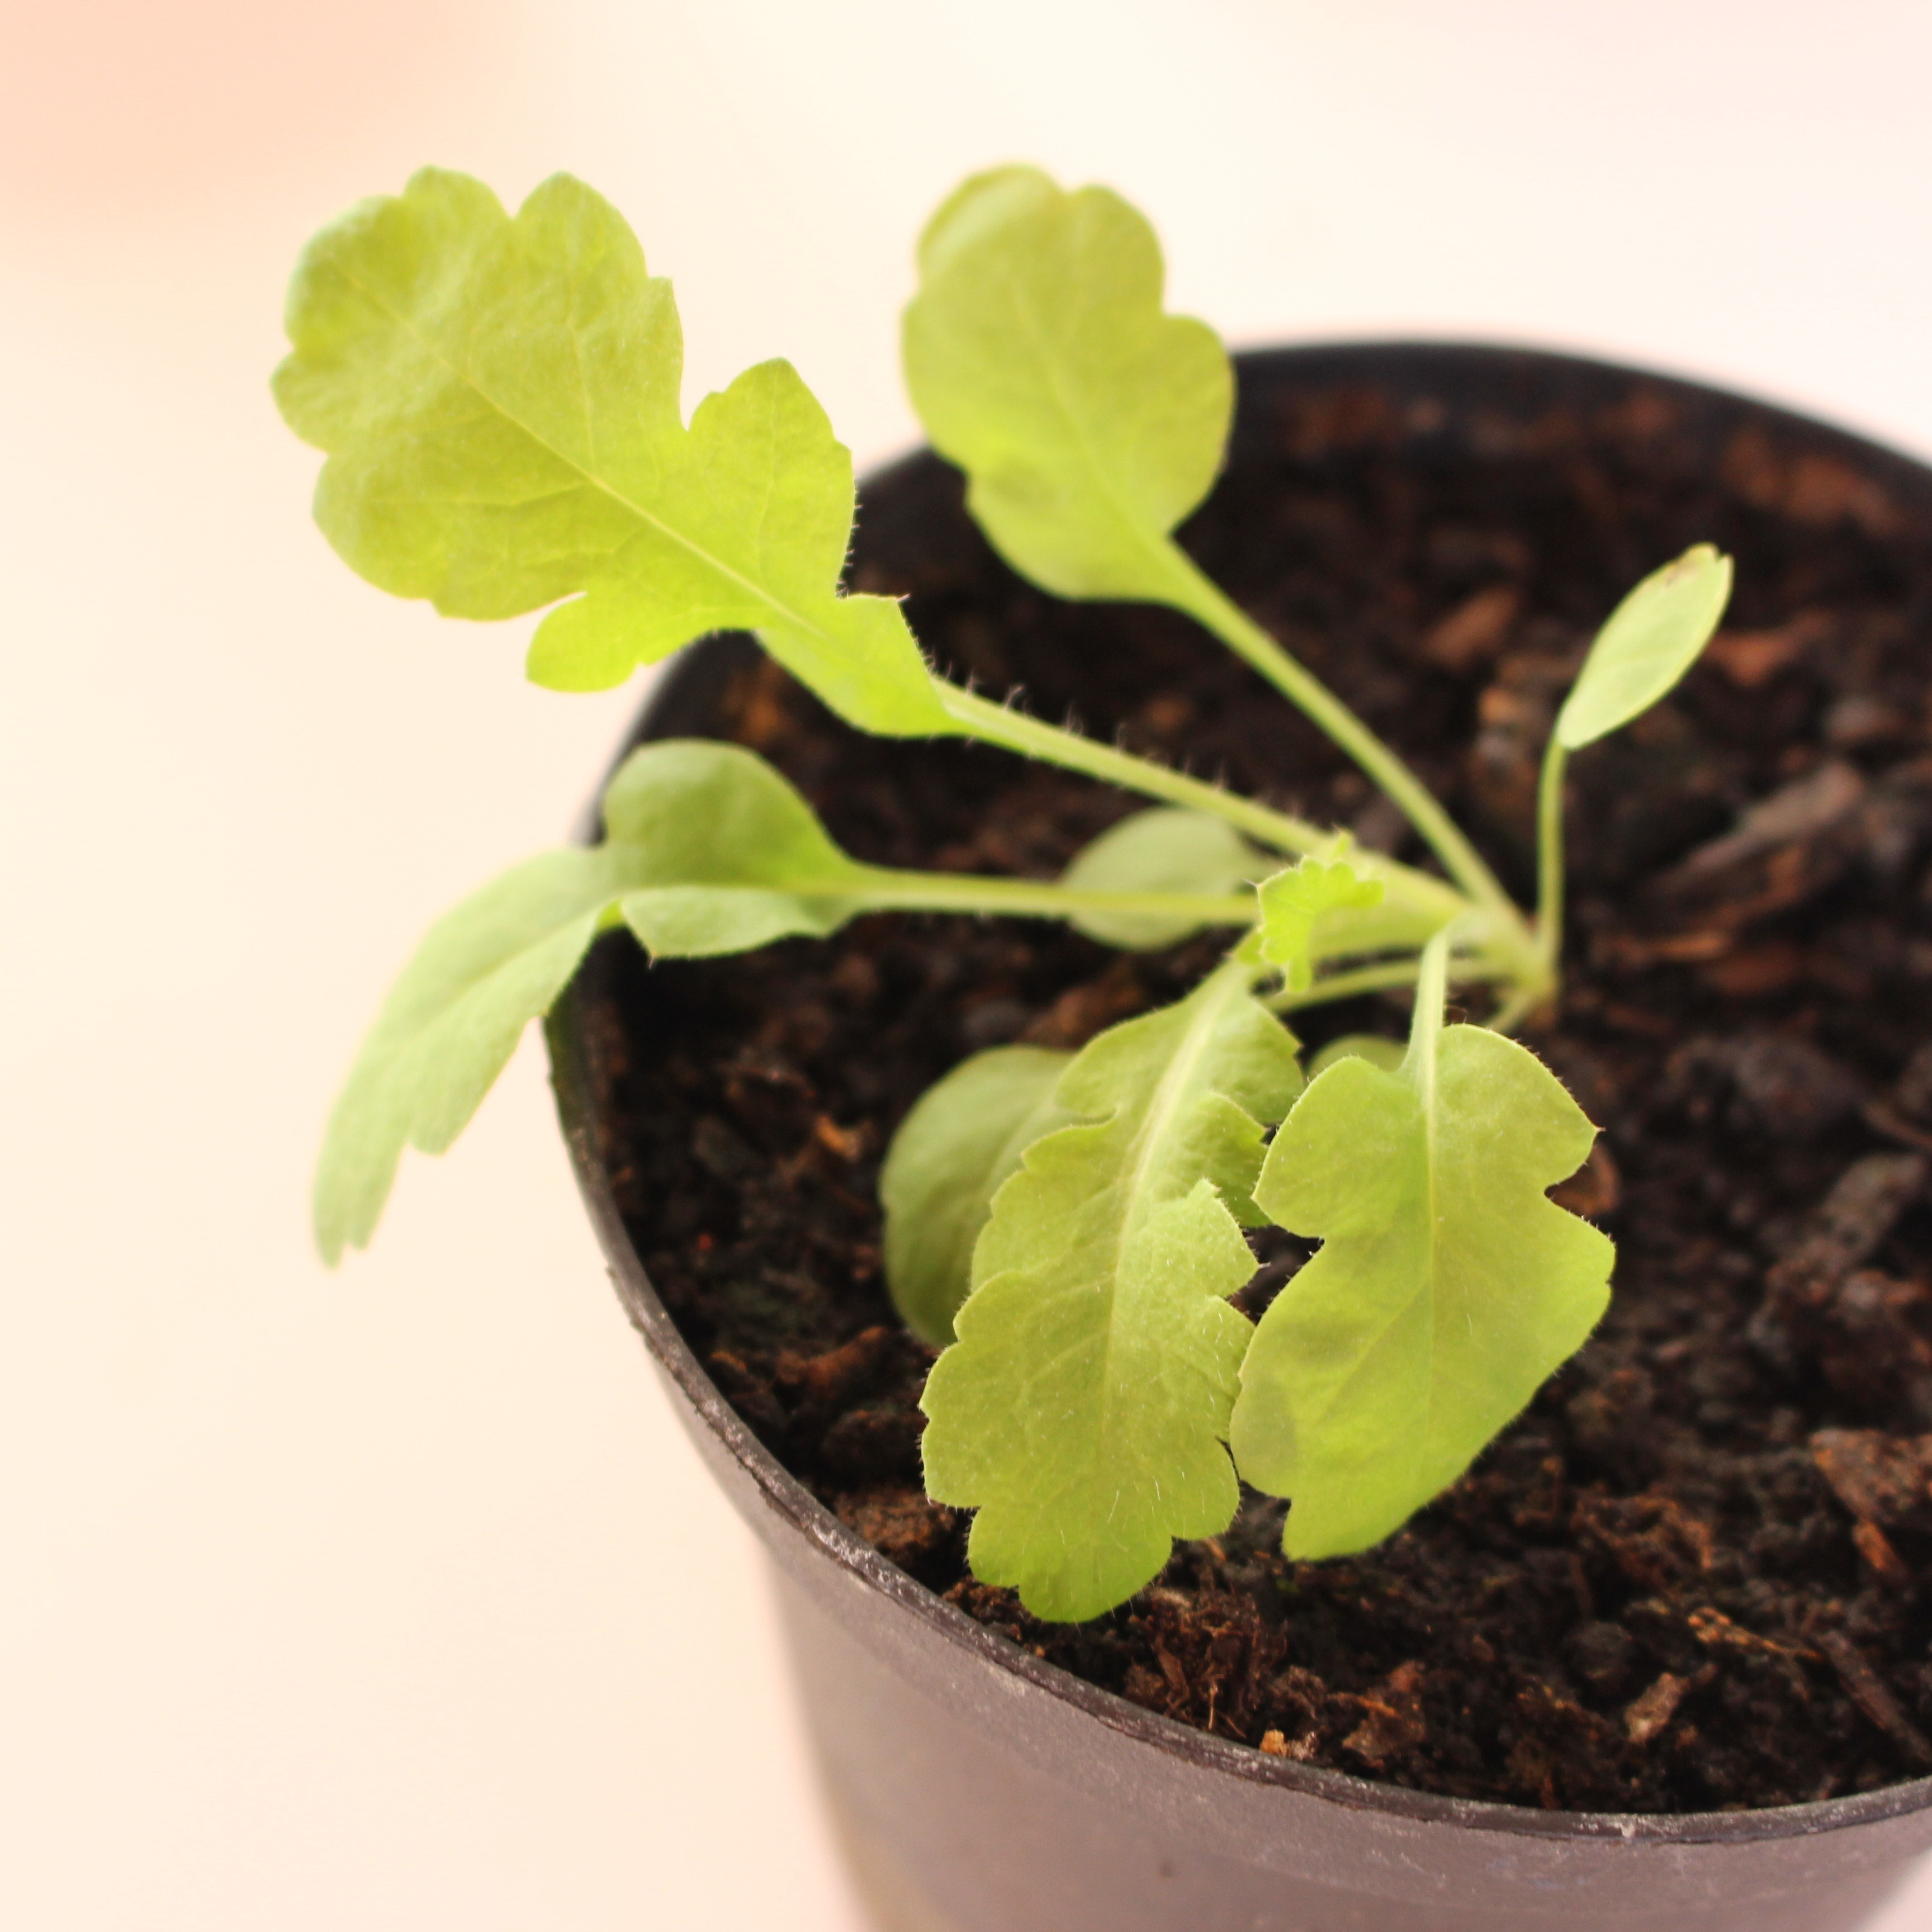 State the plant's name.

Papaver rhoeas
